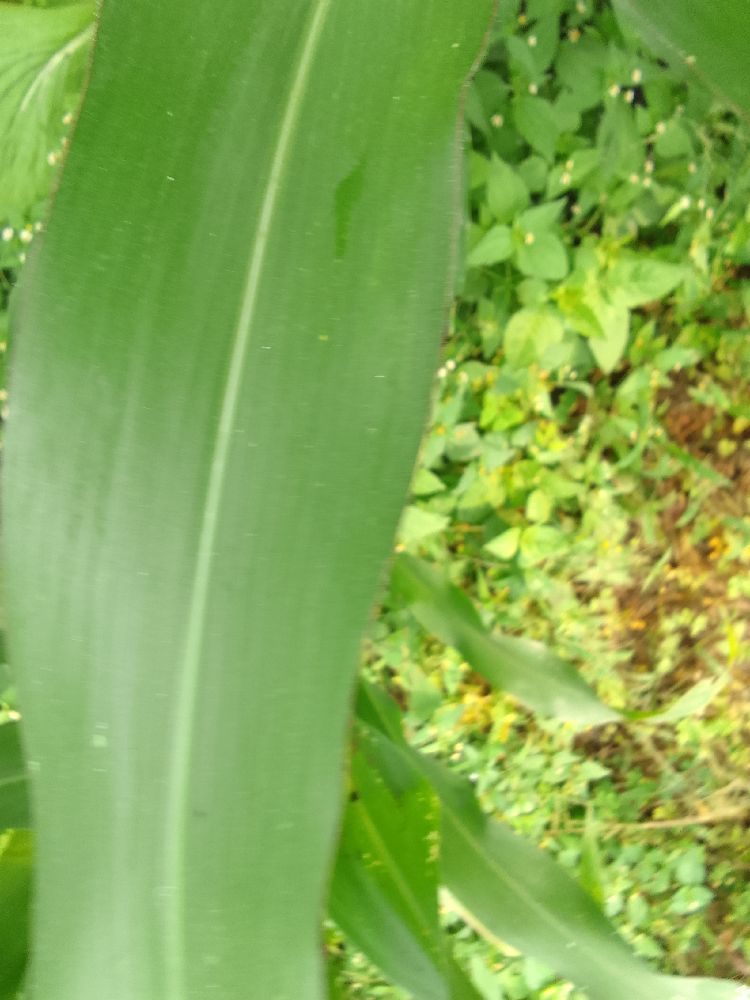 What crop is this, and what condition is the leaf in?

maize, healthy
